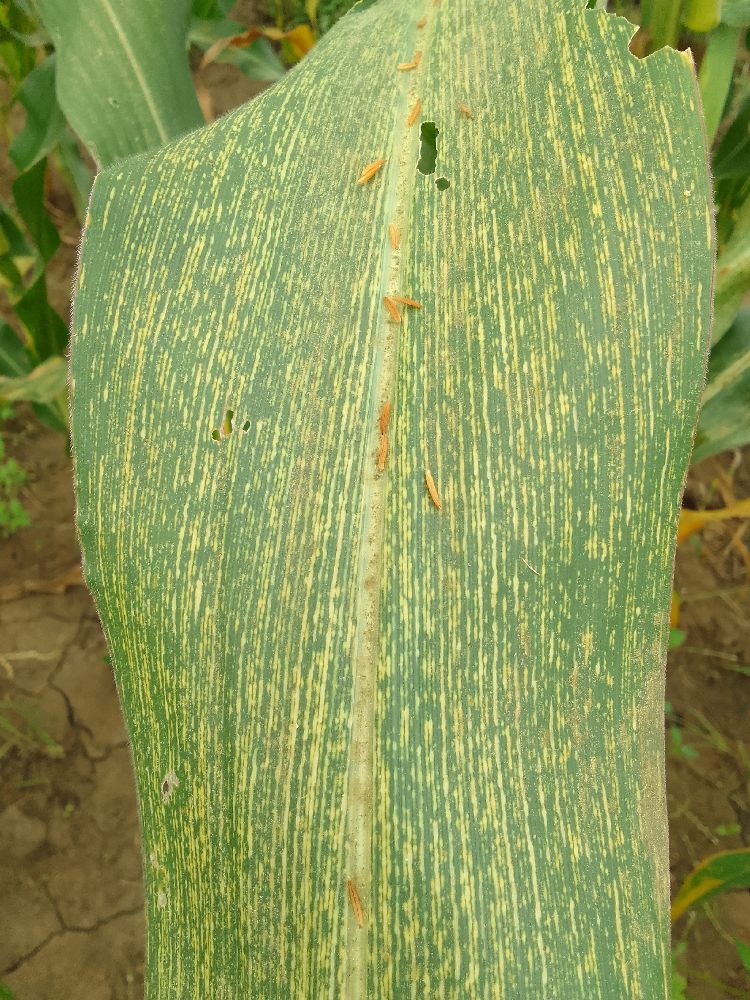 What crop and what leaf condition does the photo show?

maize, maize streak virus
